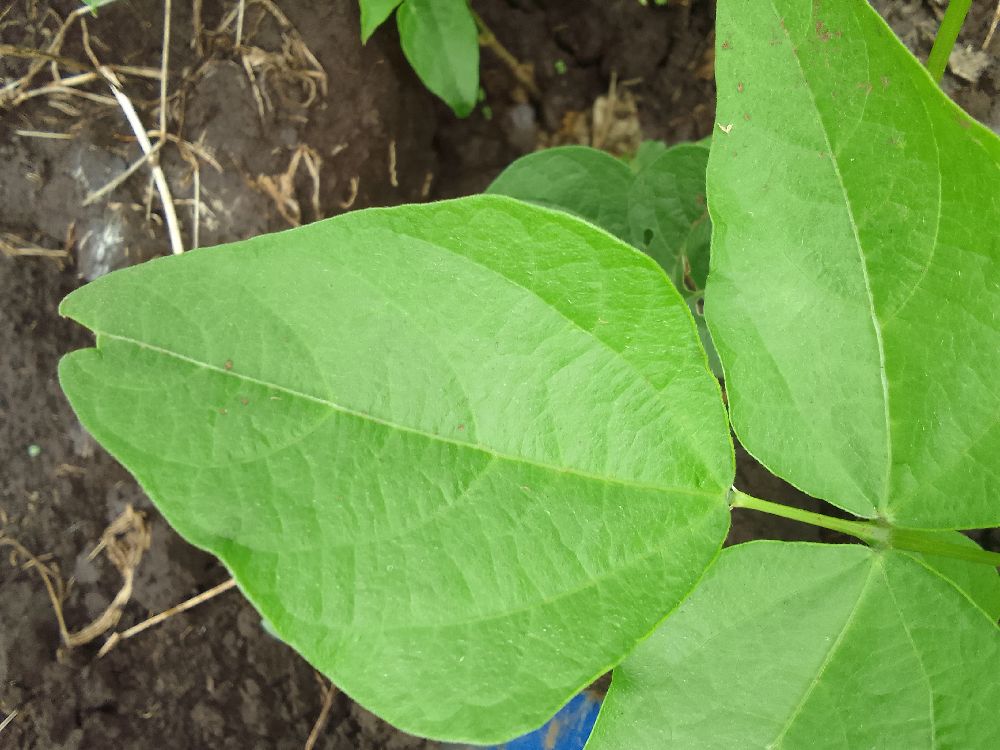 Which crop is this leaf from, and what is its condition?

common bean, healthy
